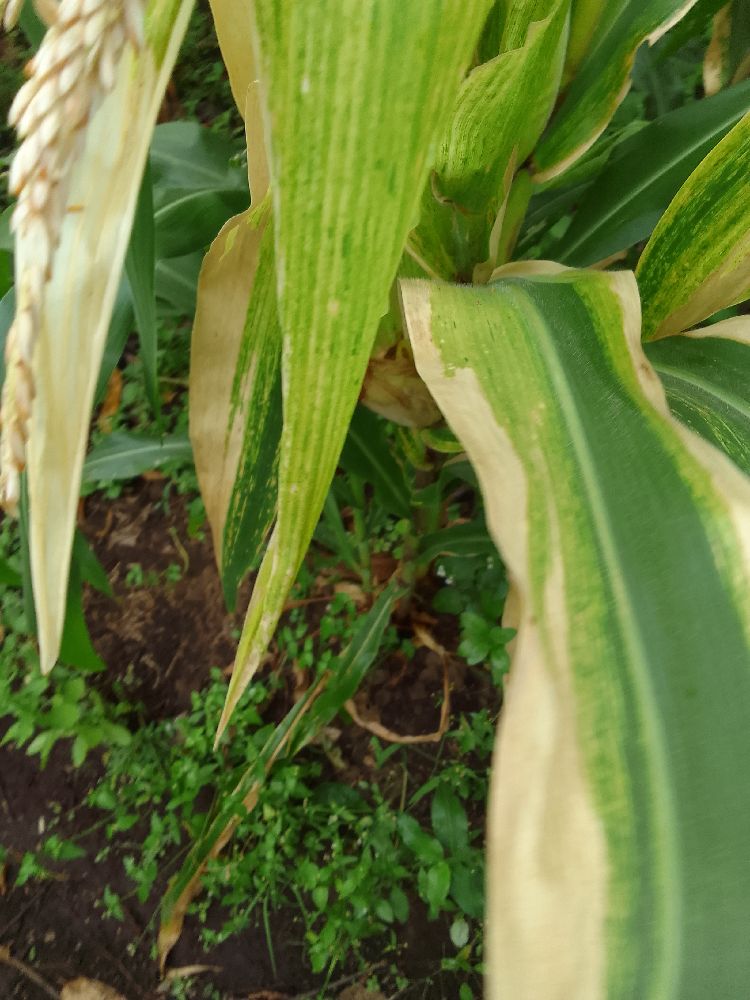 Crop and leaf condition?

maize, maize lethal necrosis
